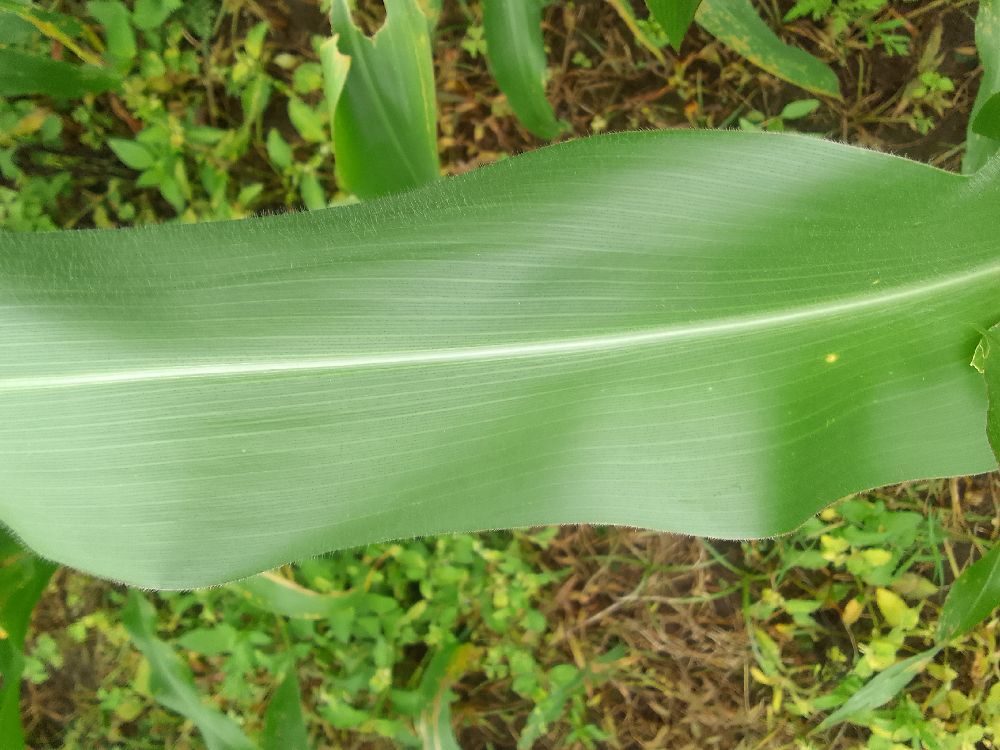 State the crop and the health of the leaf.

maize, healthy
